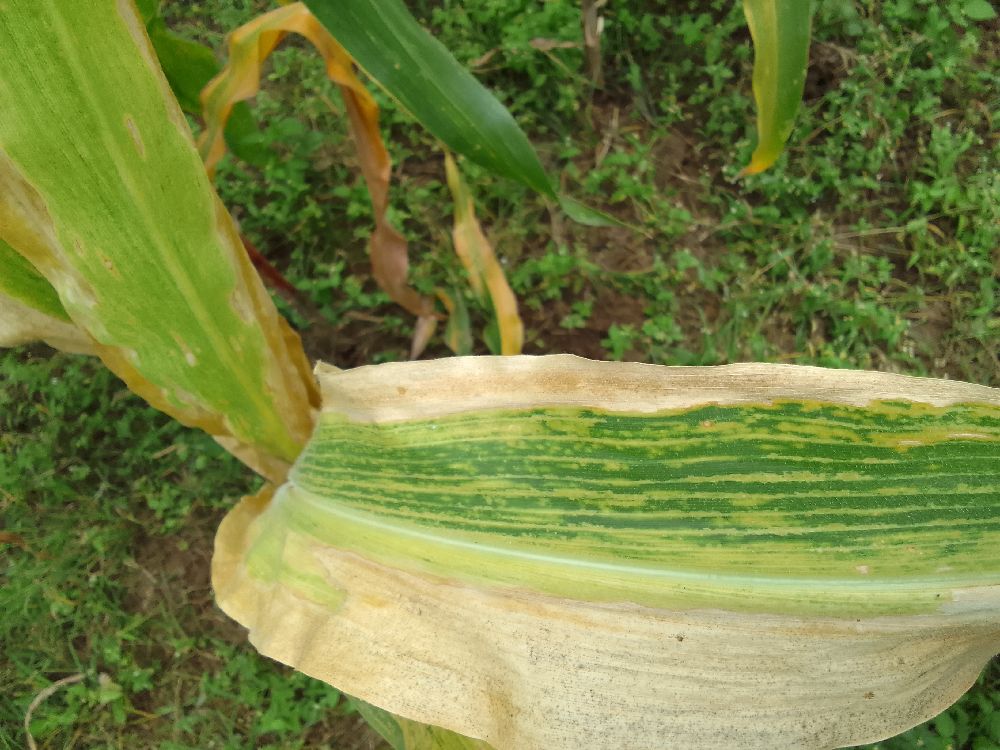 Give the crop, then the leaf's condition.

maize, maize lethal necrosis
